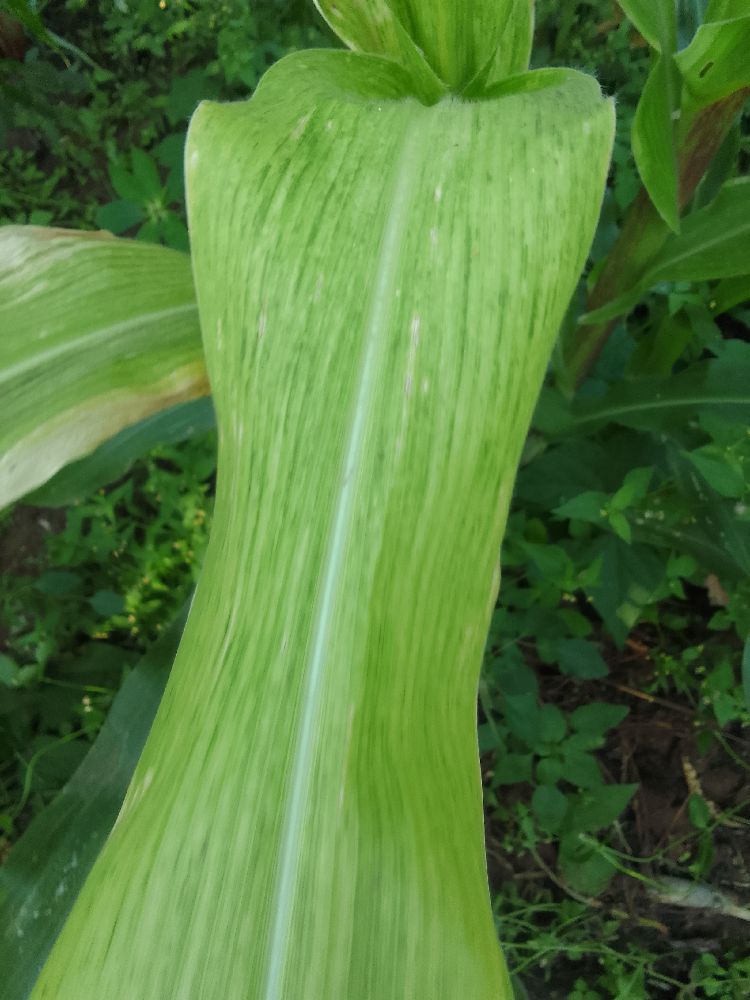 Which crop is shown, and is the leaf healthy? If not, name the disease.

maize, maize lethal necrosis
